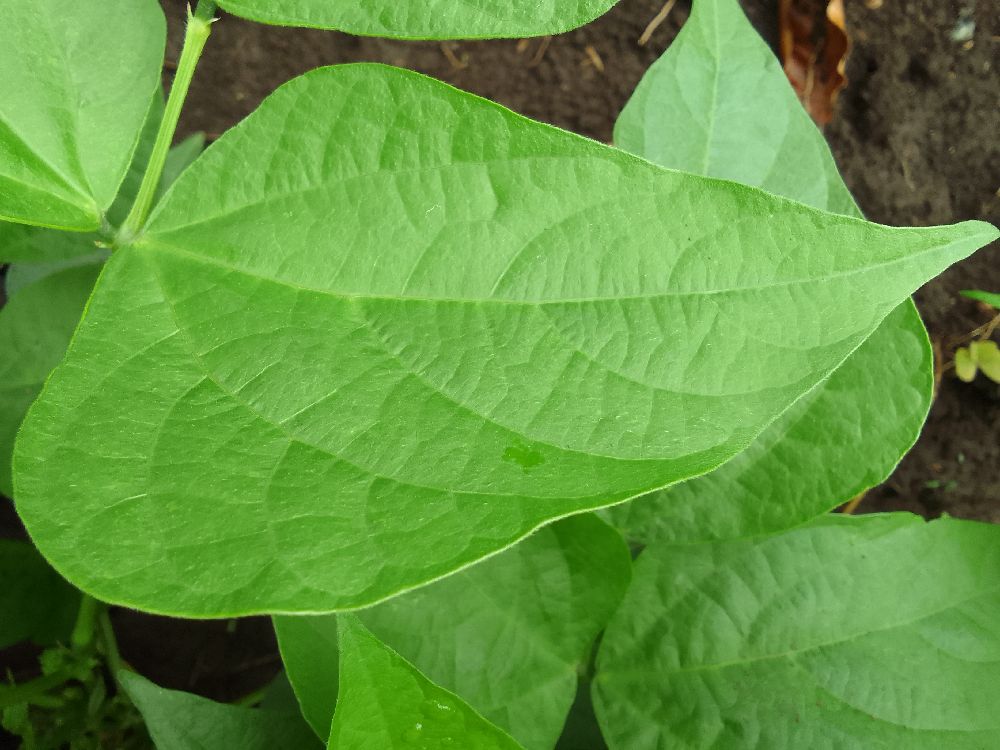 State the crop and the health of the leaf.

common bean, healthy
